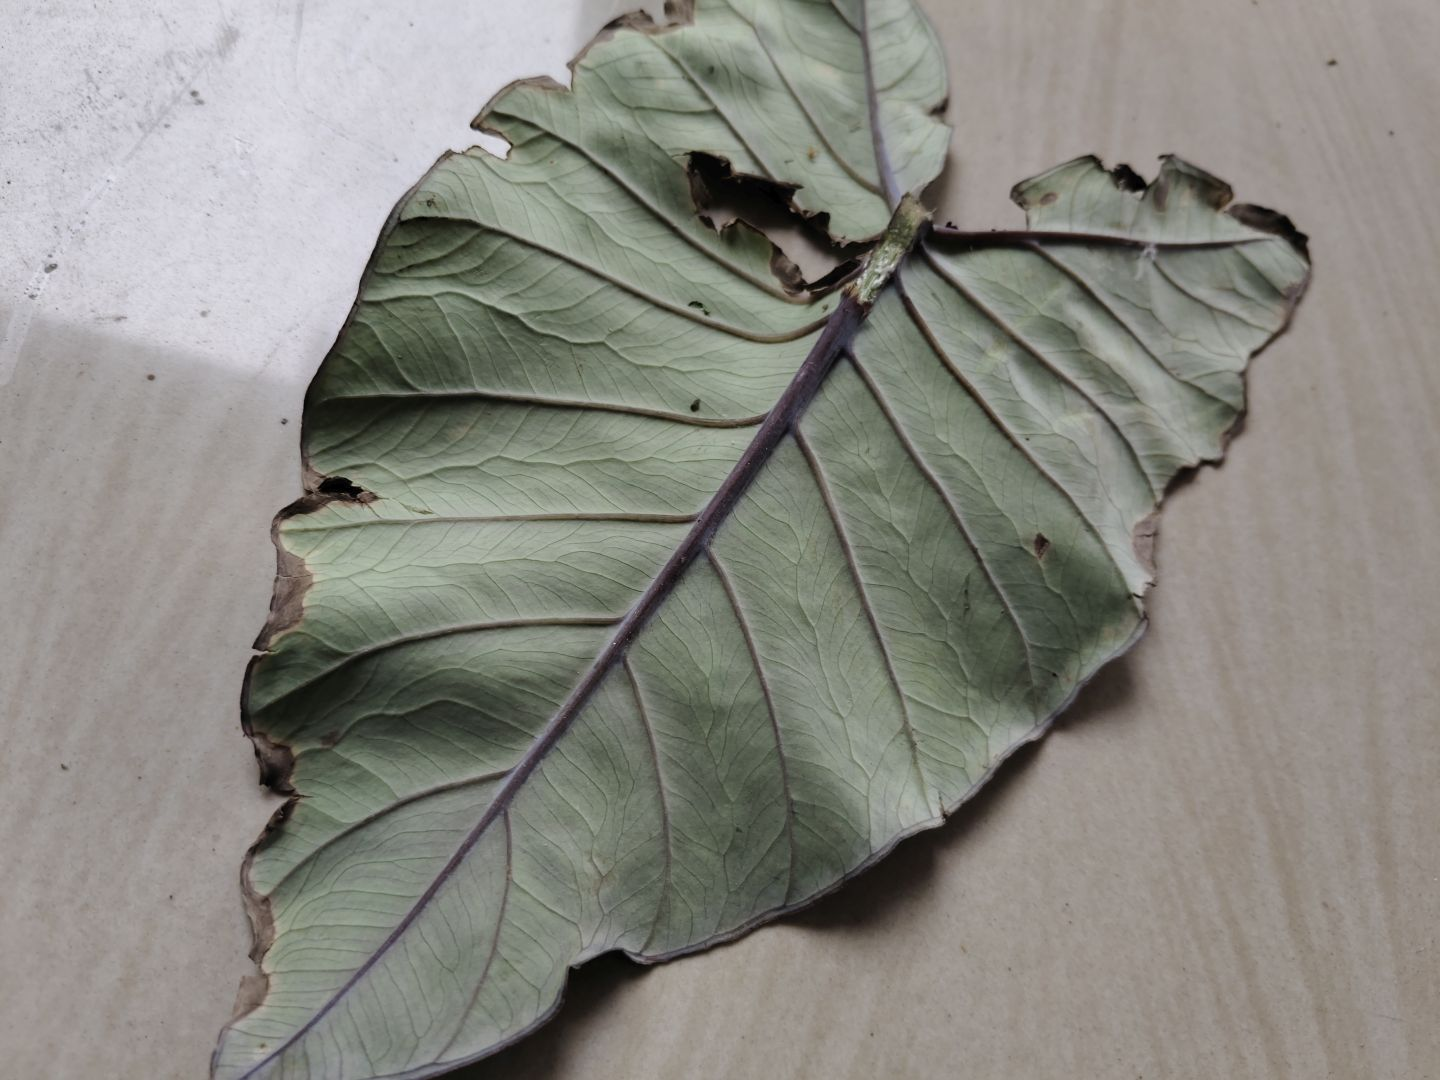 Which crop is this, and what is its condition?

taro, leaf blight
